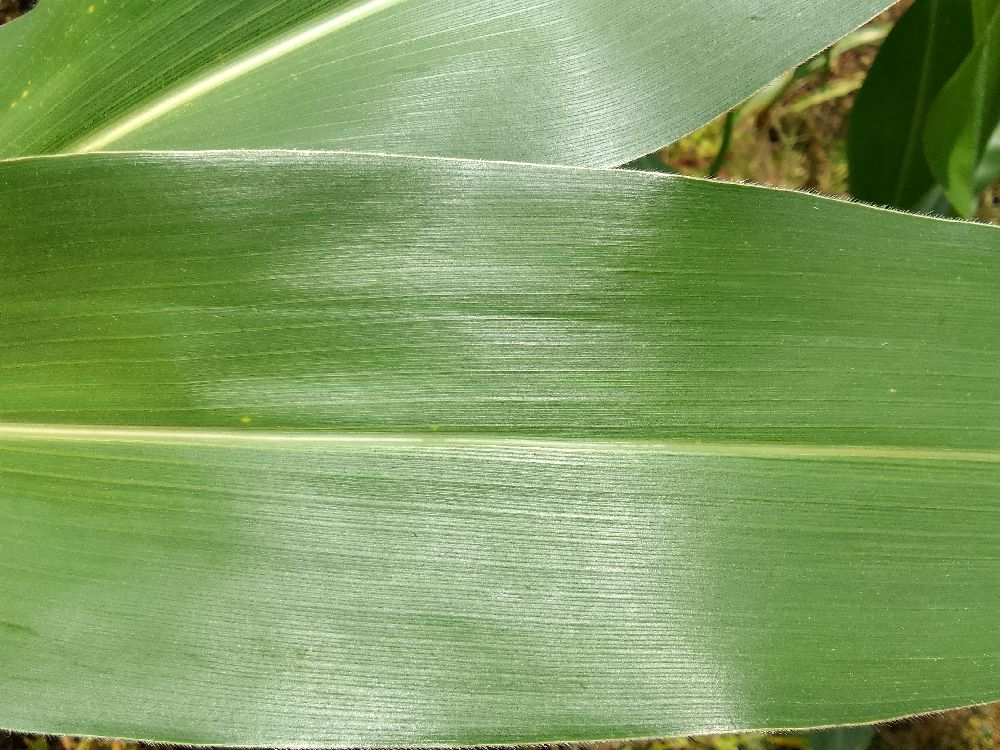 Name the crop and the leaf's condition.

maize, healthy
